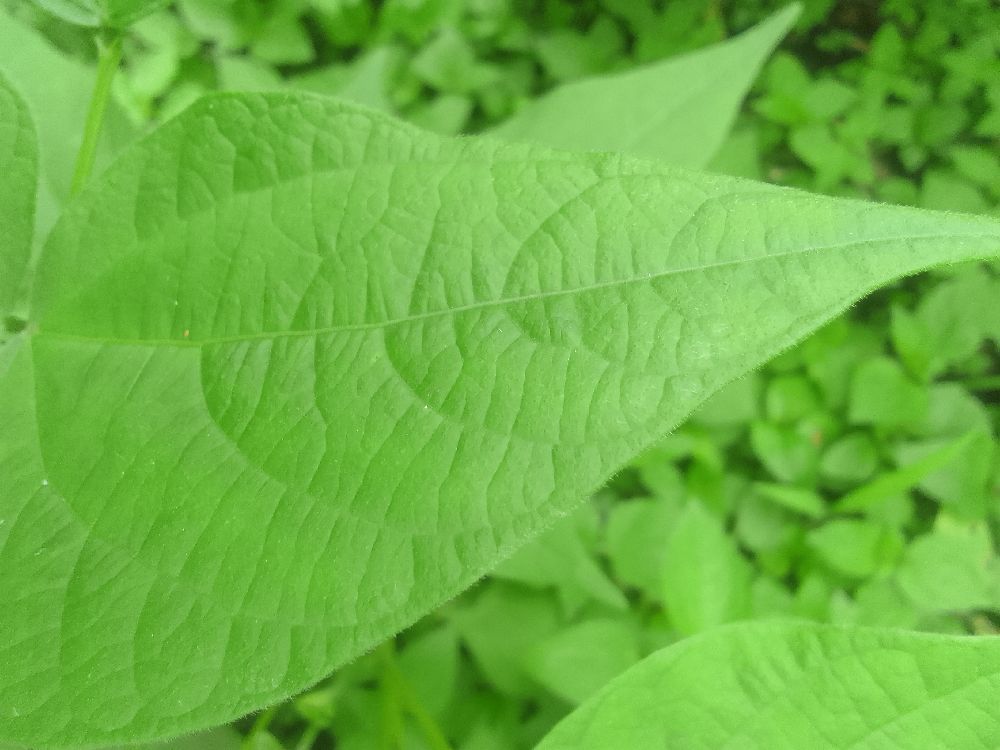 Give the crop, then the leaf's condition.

common bean, healthy
